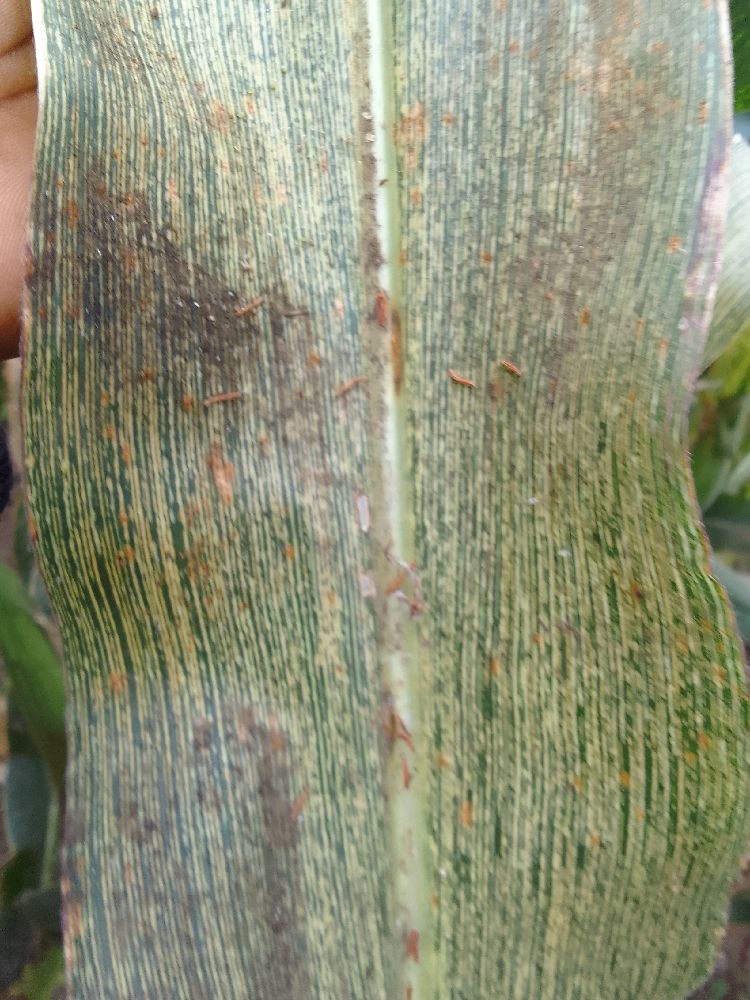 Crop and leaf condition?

maize, maize streak virus
